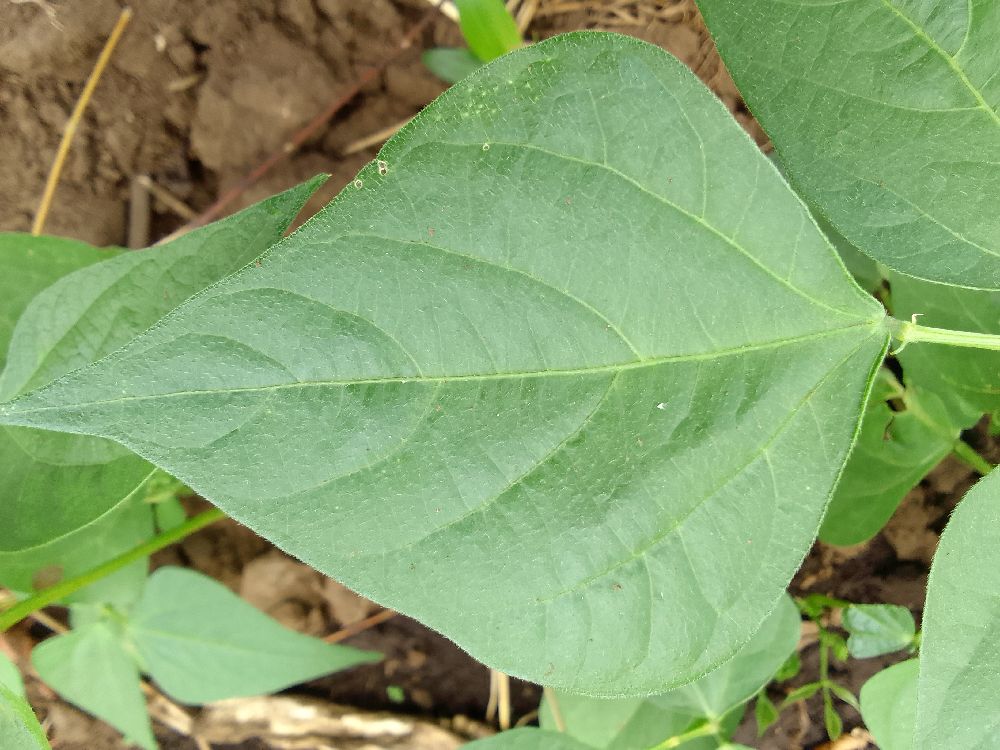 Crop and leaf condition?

common bean, healthy
